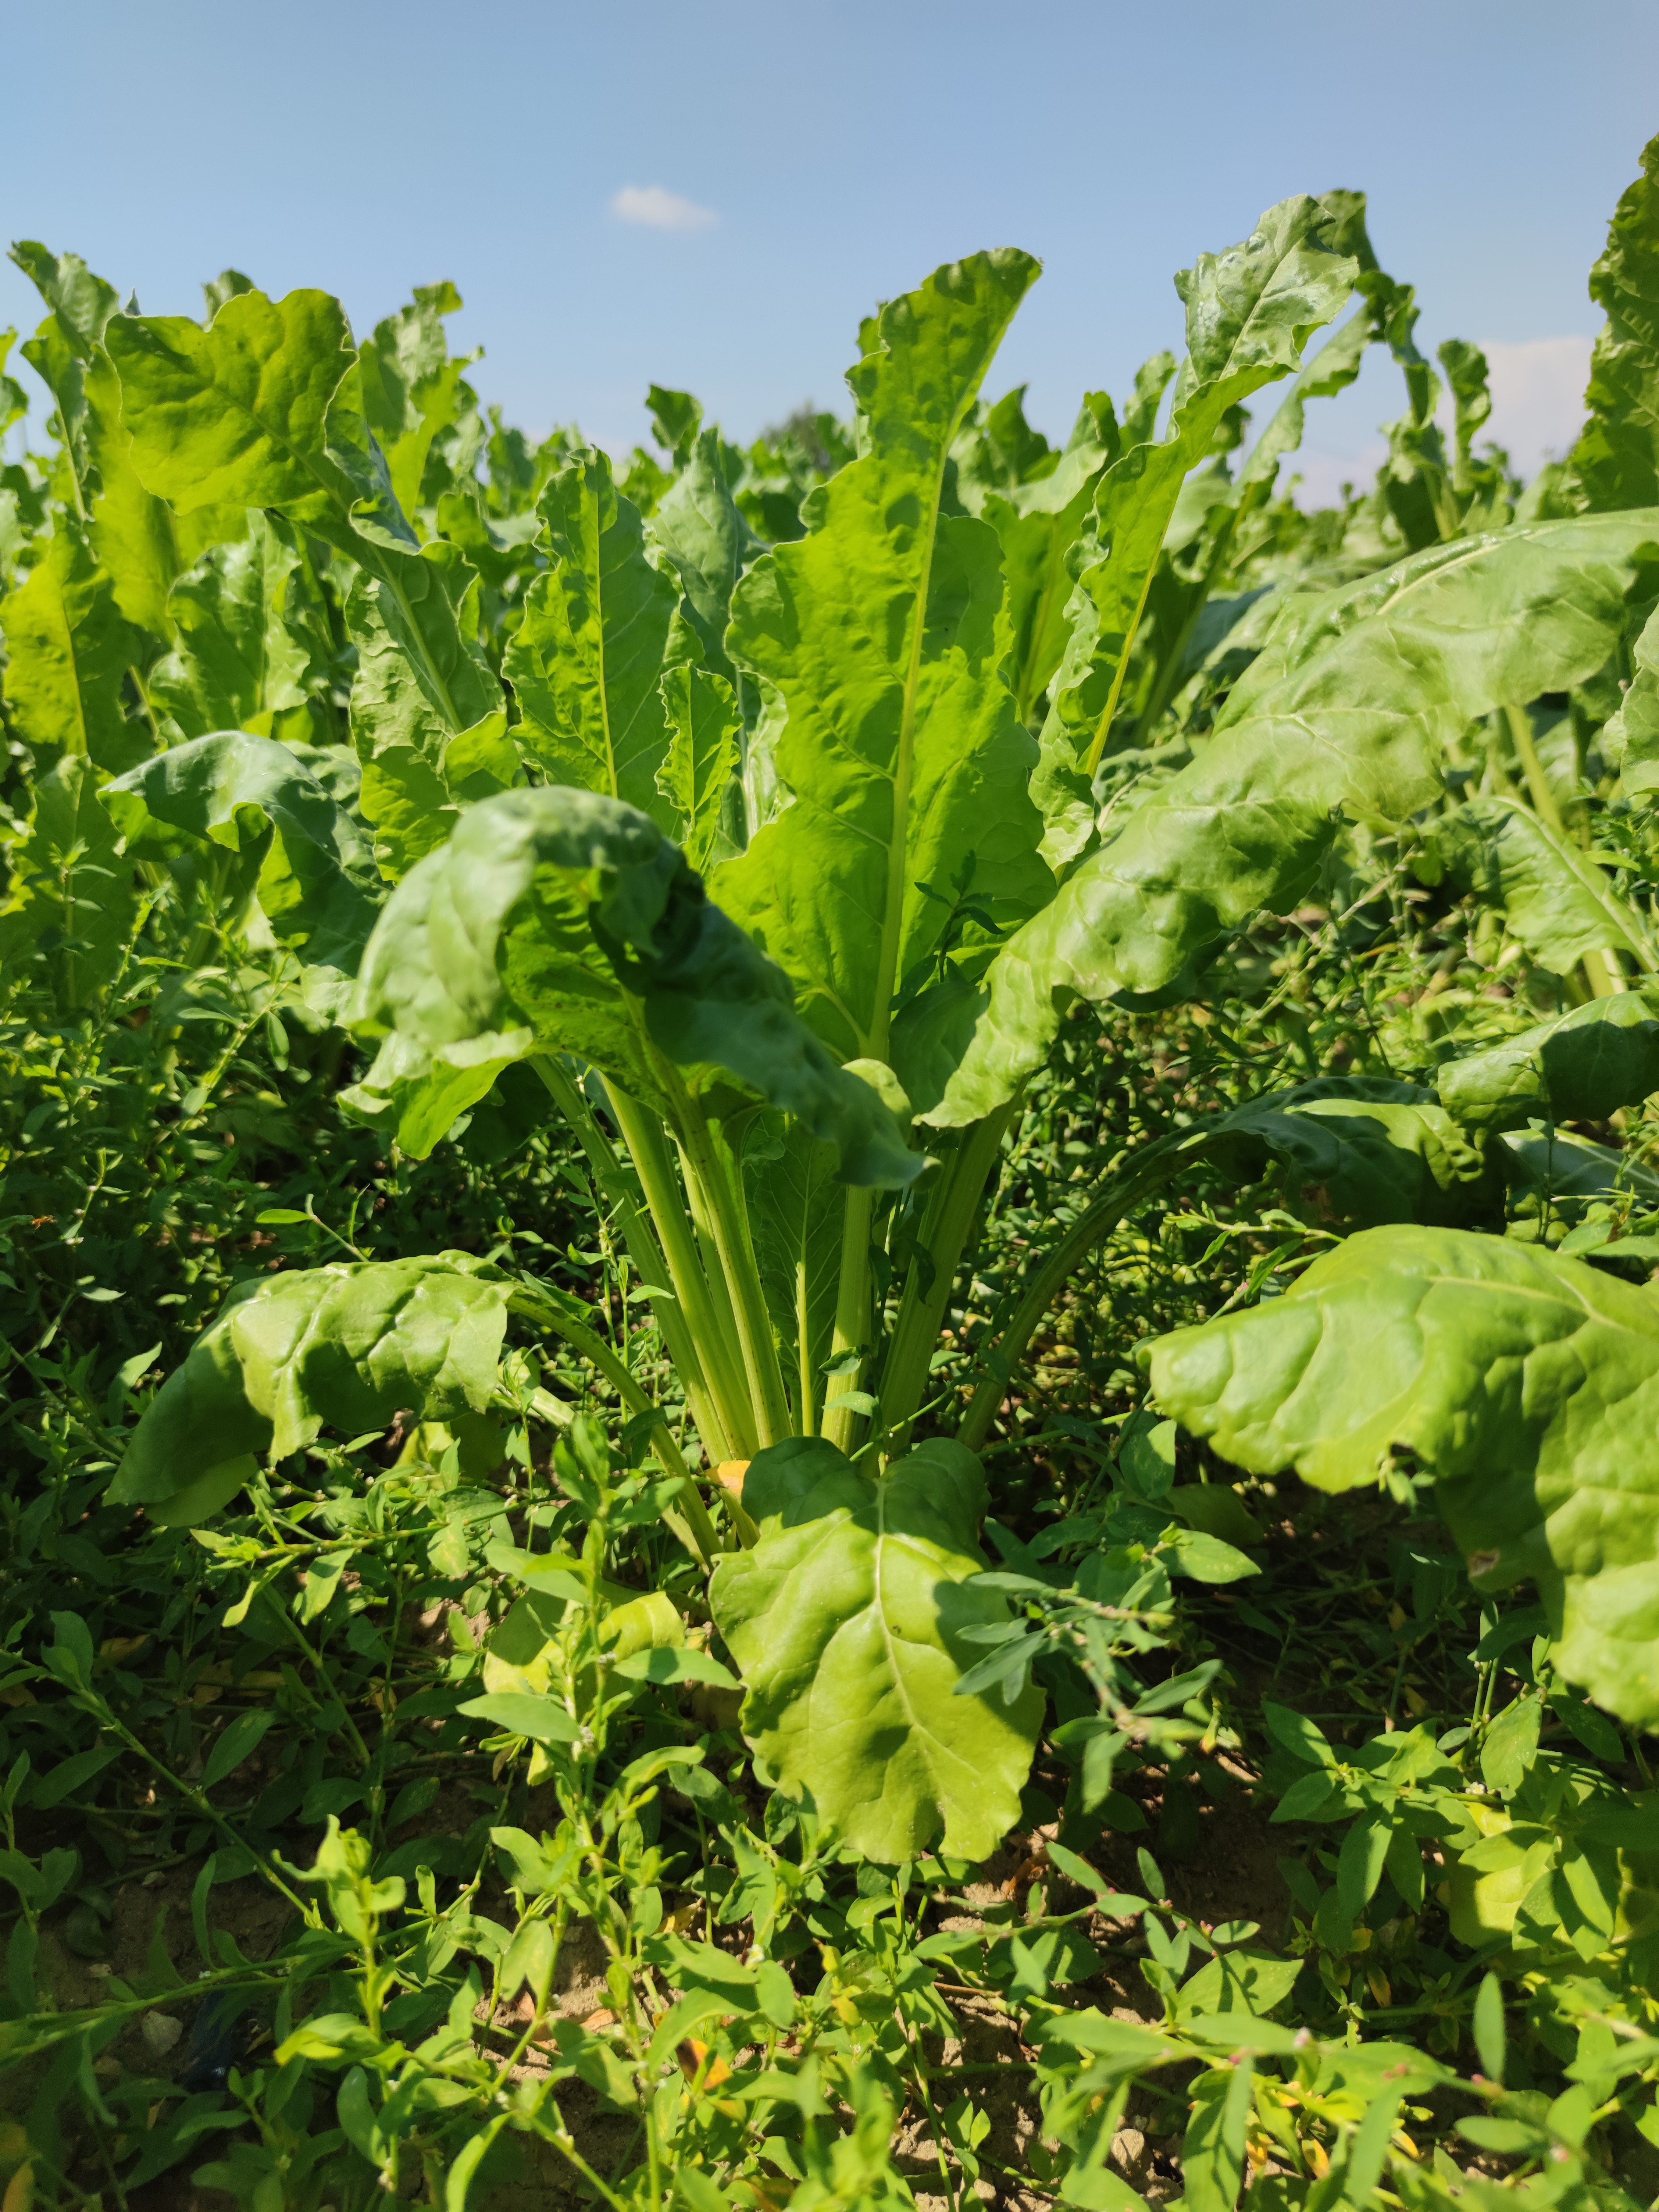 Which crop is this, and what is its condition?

beet, unaffected
